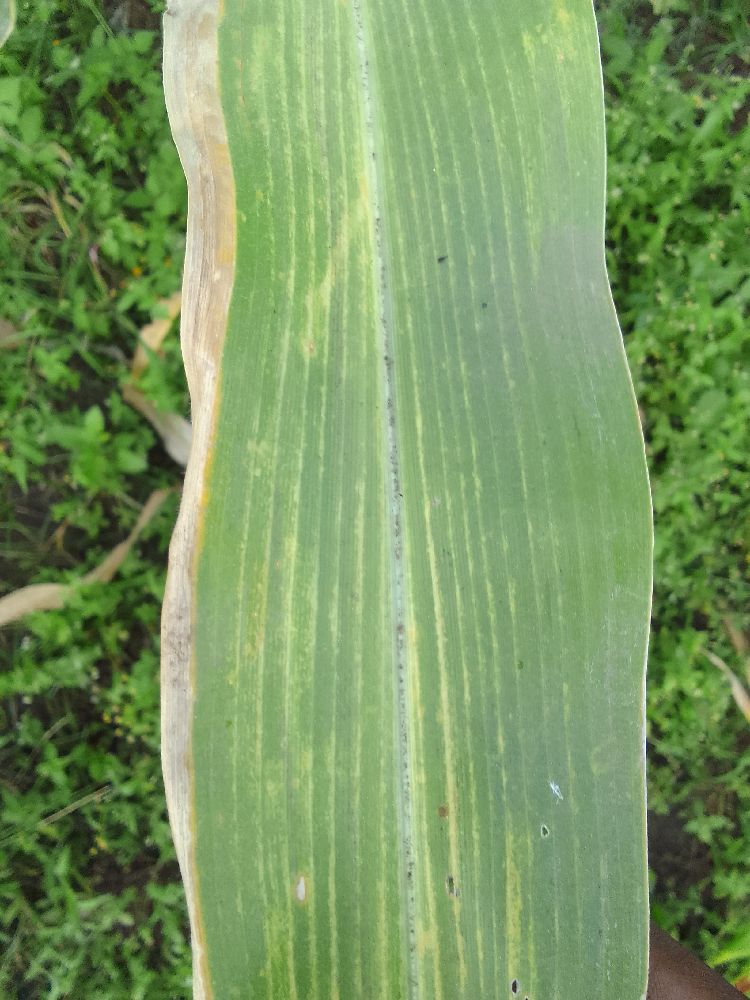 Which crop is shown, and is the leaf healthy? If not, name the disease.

maize, maize lethal necrosis
